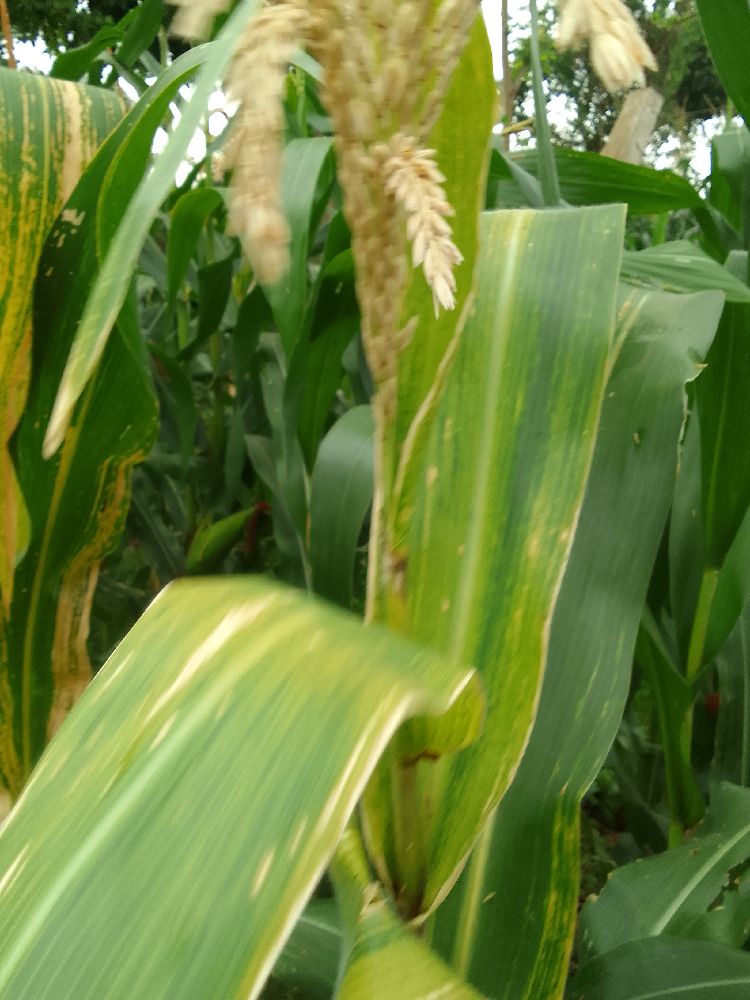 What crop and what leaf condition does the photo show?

maize, maize lethal necrosis
